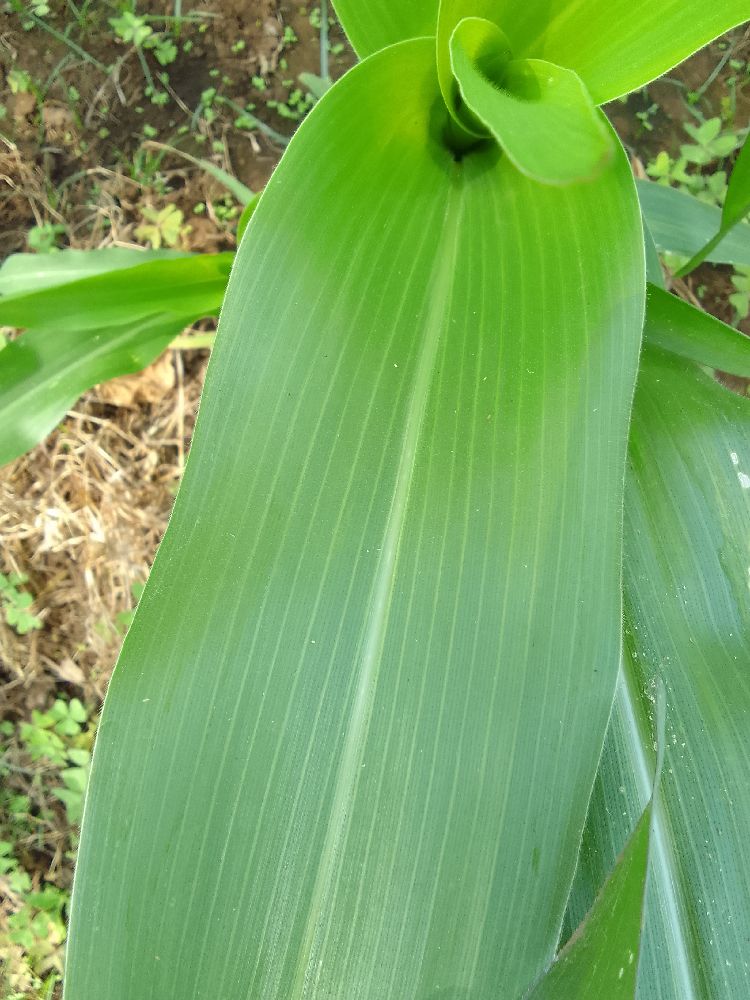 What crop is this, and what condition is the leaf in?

maize, healthy
